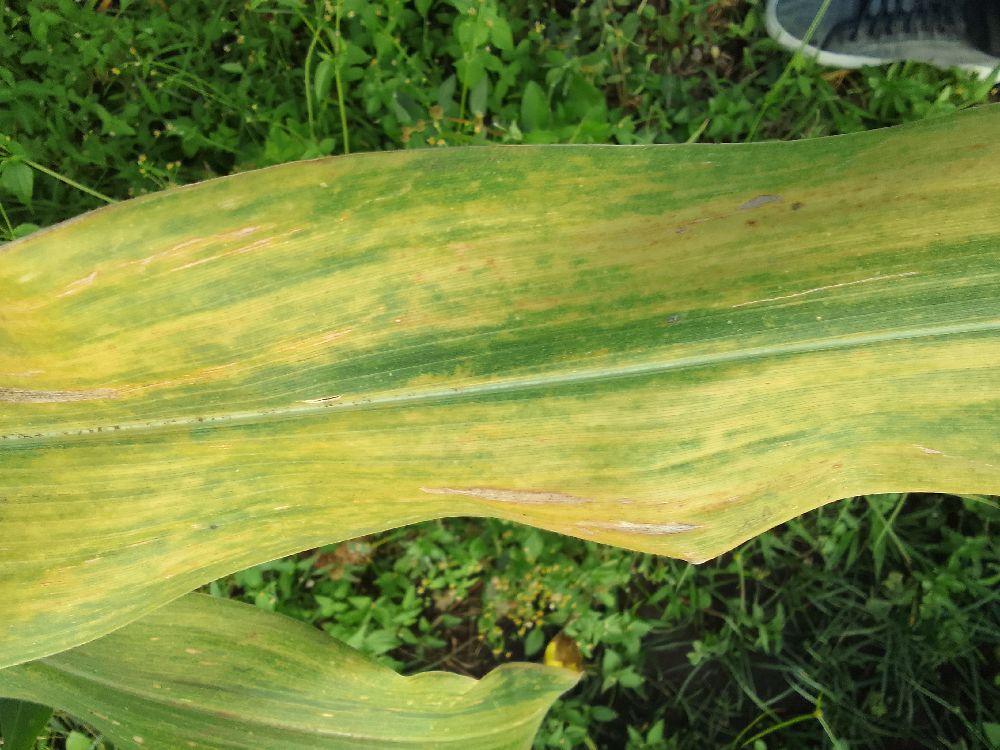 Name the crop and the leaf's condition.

maize, maize lethal necrosis
